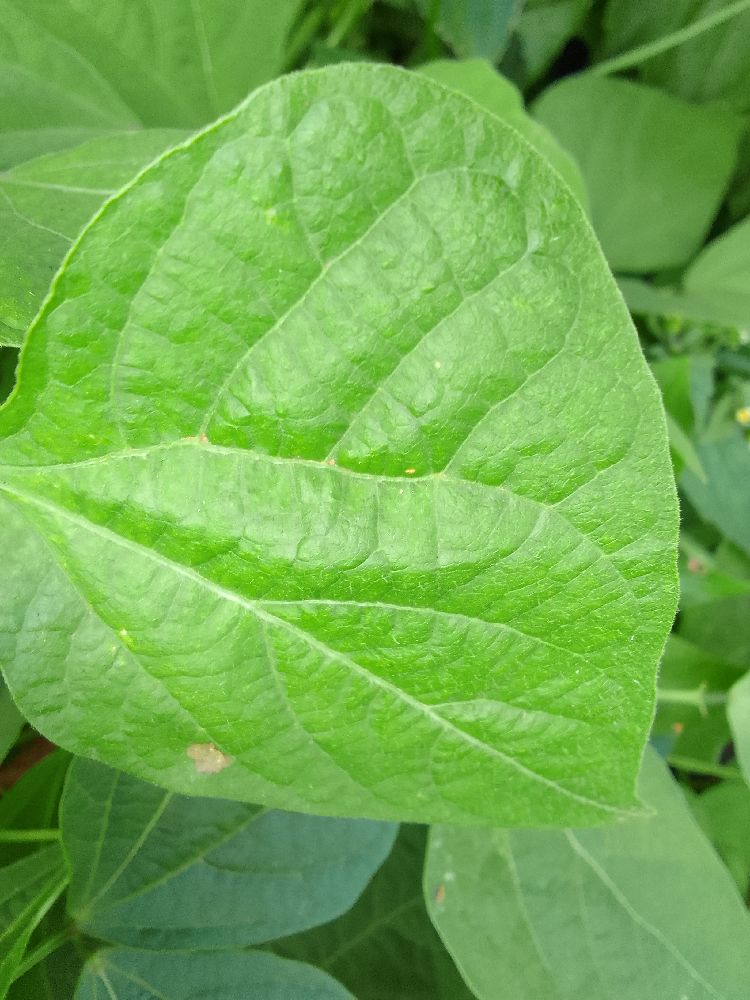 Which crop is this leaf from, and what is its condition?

common bean, healthy
